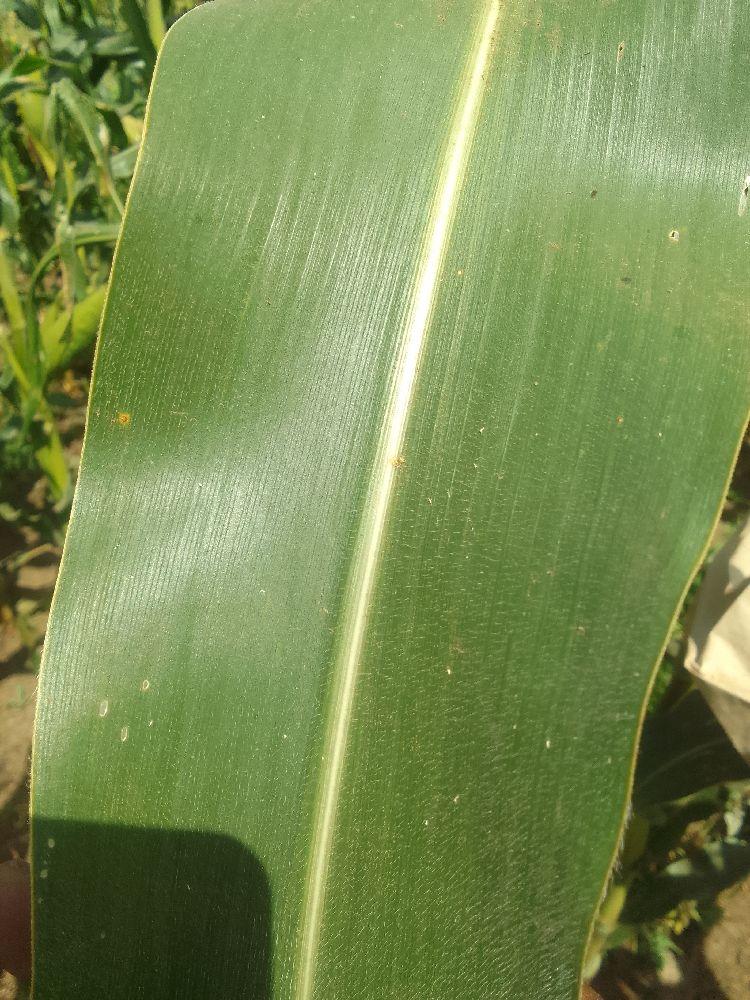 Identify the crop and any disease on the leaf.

maize, healthy
